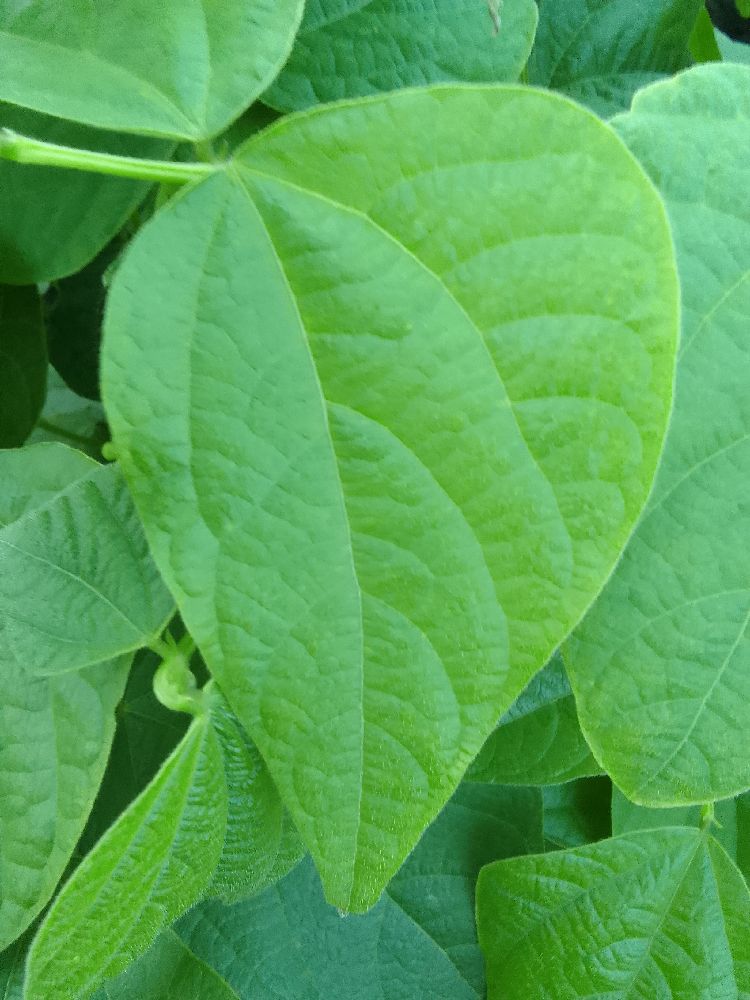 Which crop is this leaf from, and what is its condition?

common bean, healthy
